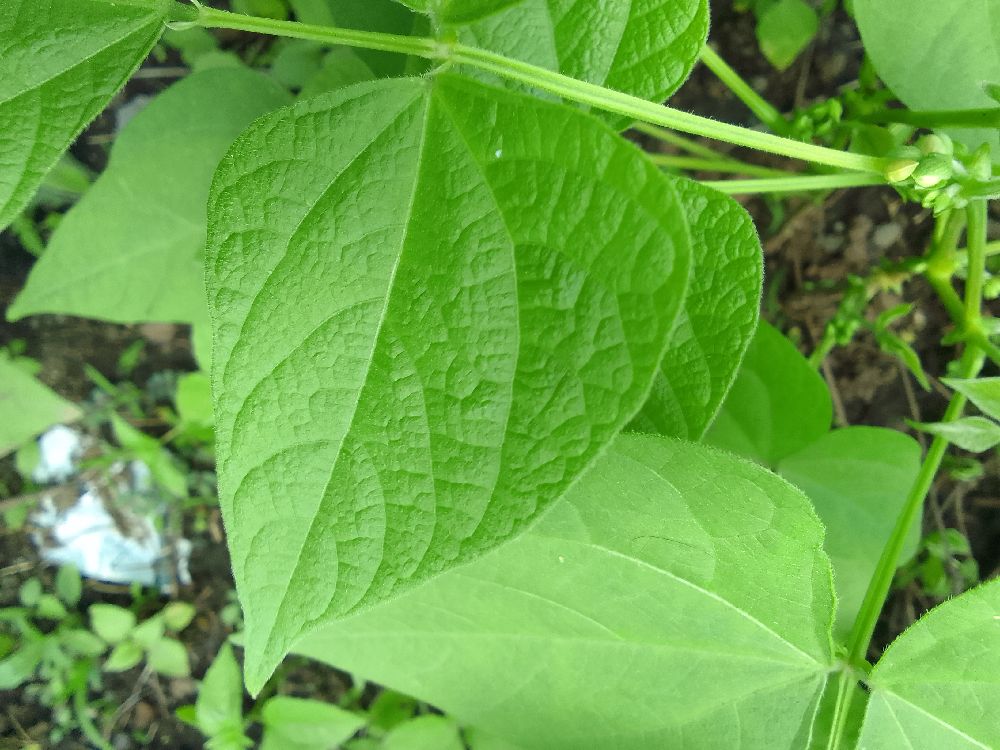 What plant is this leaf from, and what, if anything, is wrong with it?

common bean, healthy
